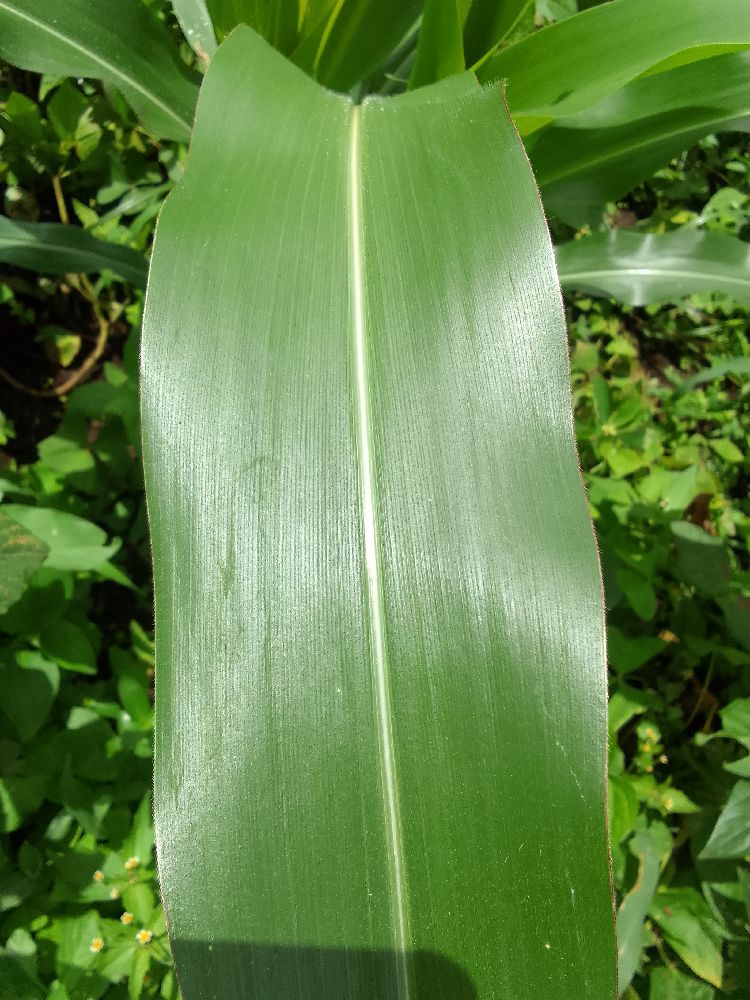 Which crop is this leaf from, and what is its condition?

maize, healthy
